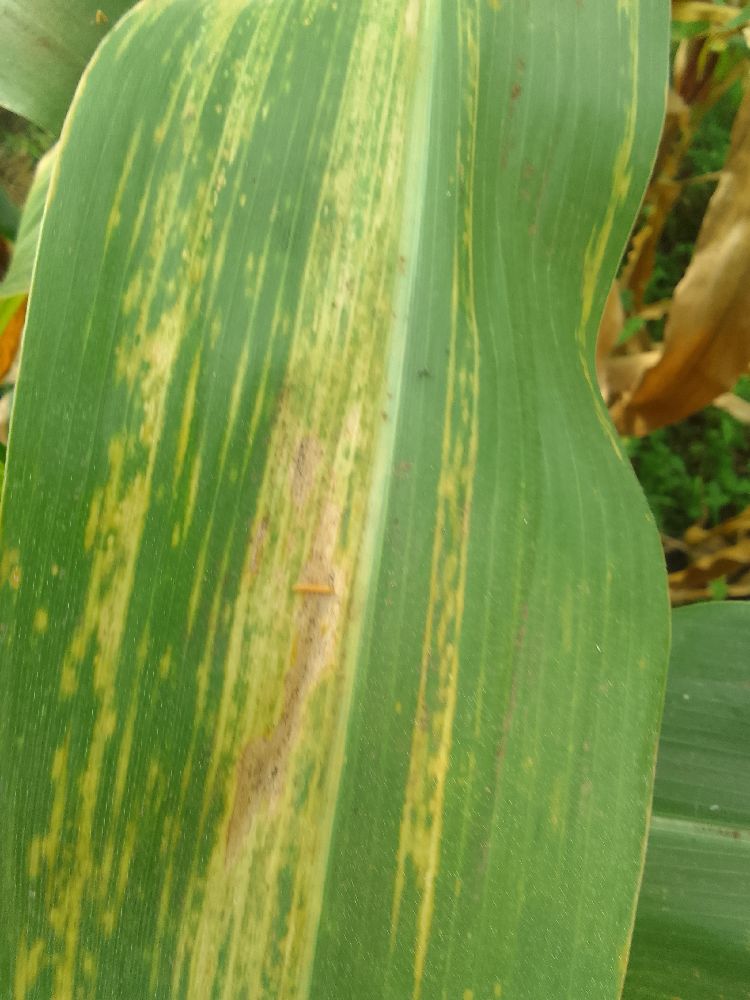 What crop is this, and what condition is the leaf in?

maize, maize lethal necrosis
